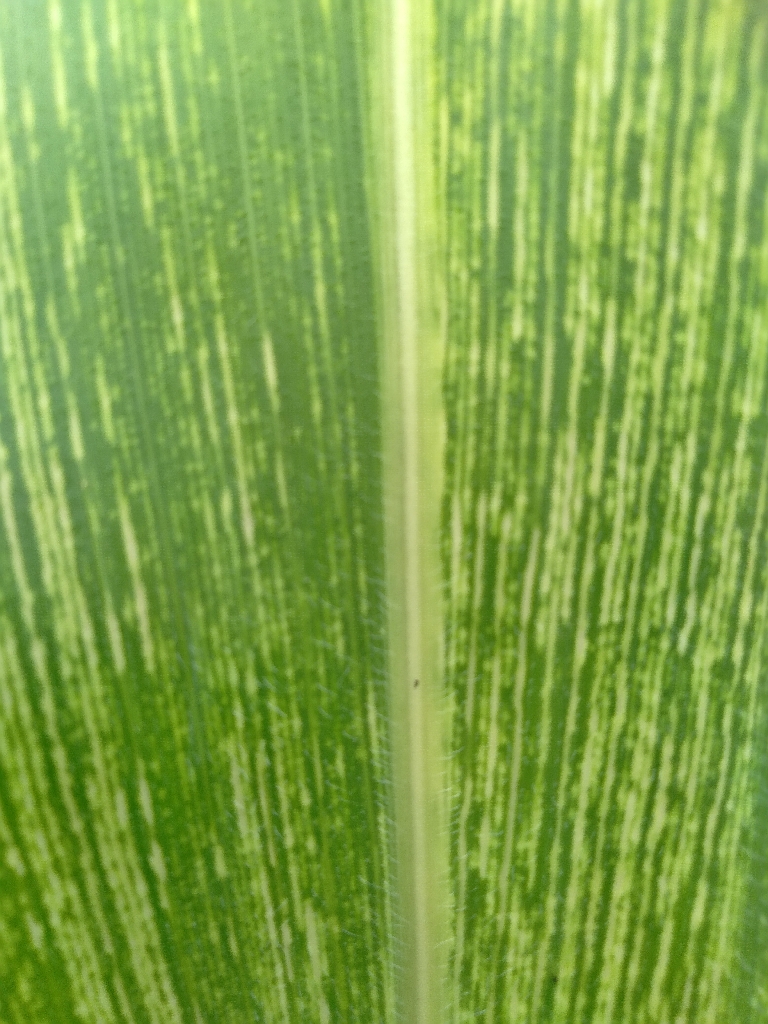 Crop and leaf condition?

maize, maize streak virus
